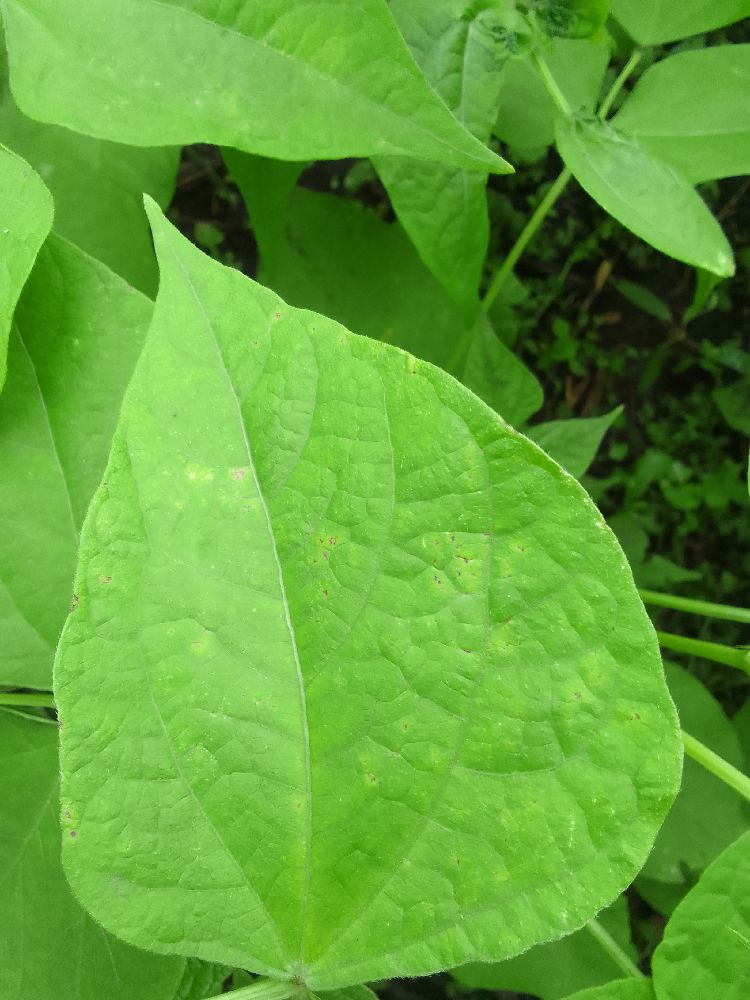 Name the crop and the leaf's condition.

common bean, healthy
